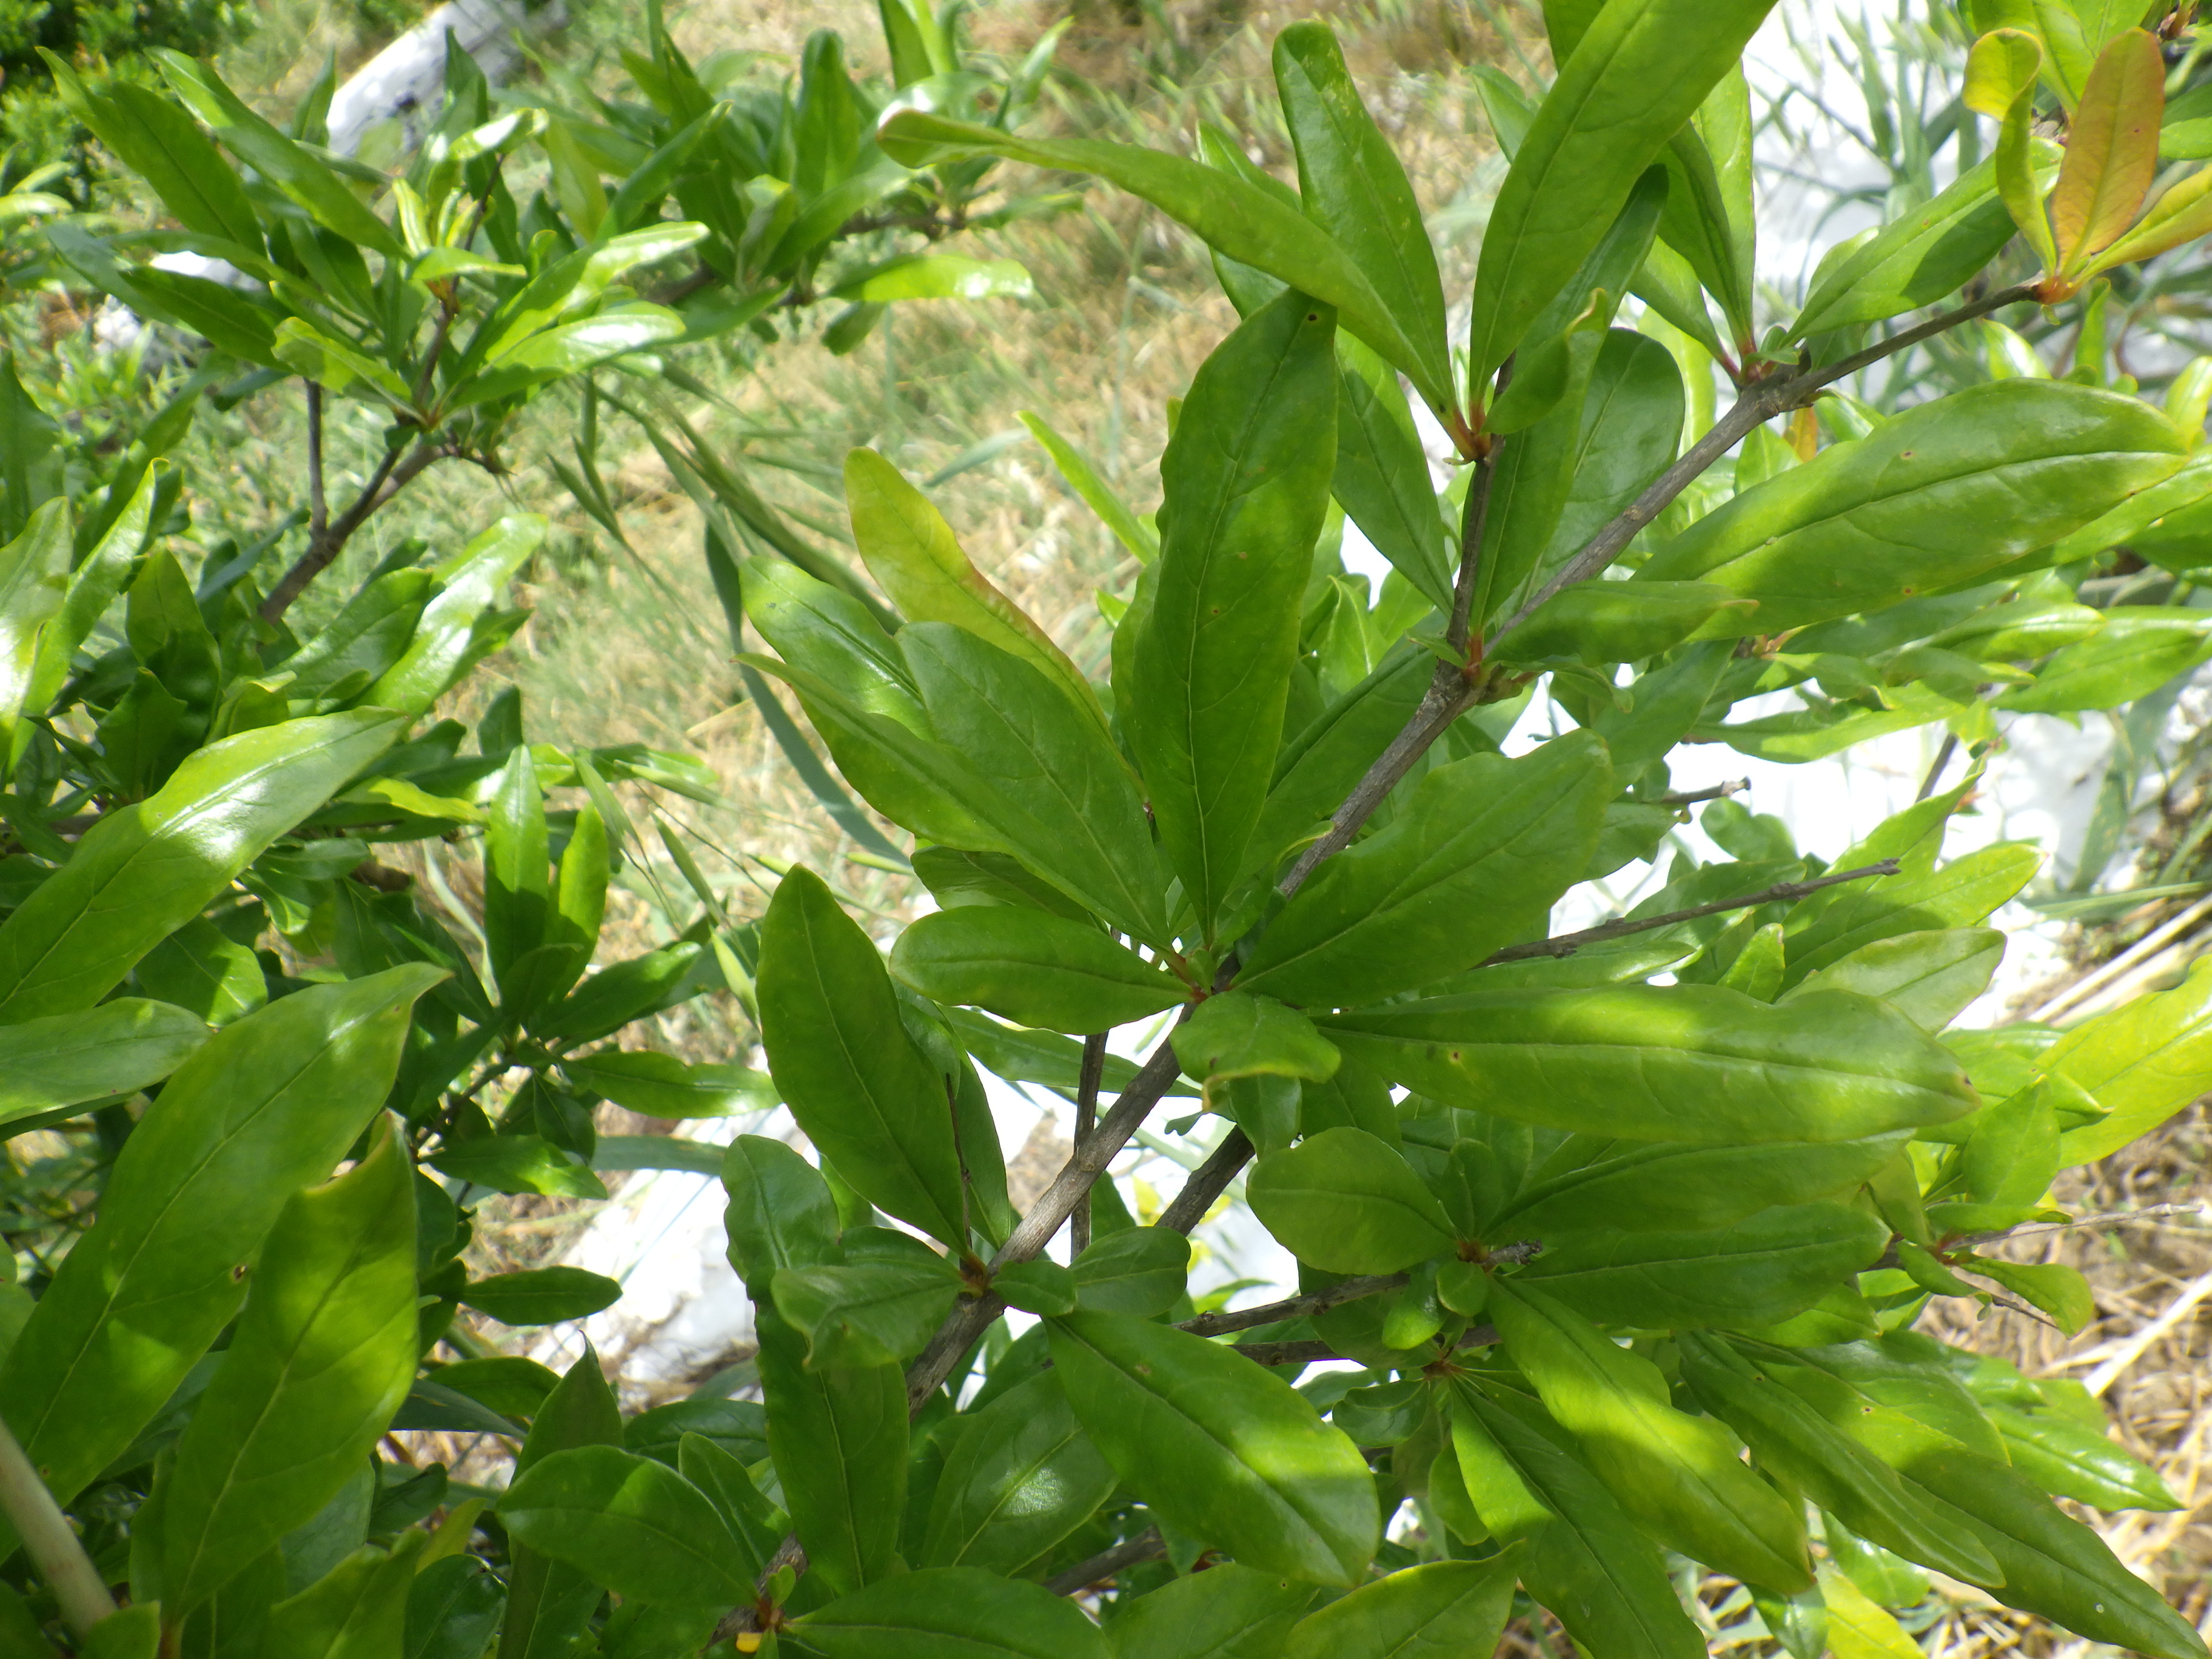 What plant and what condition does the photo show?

pomegranate, aphids, coniella granati
